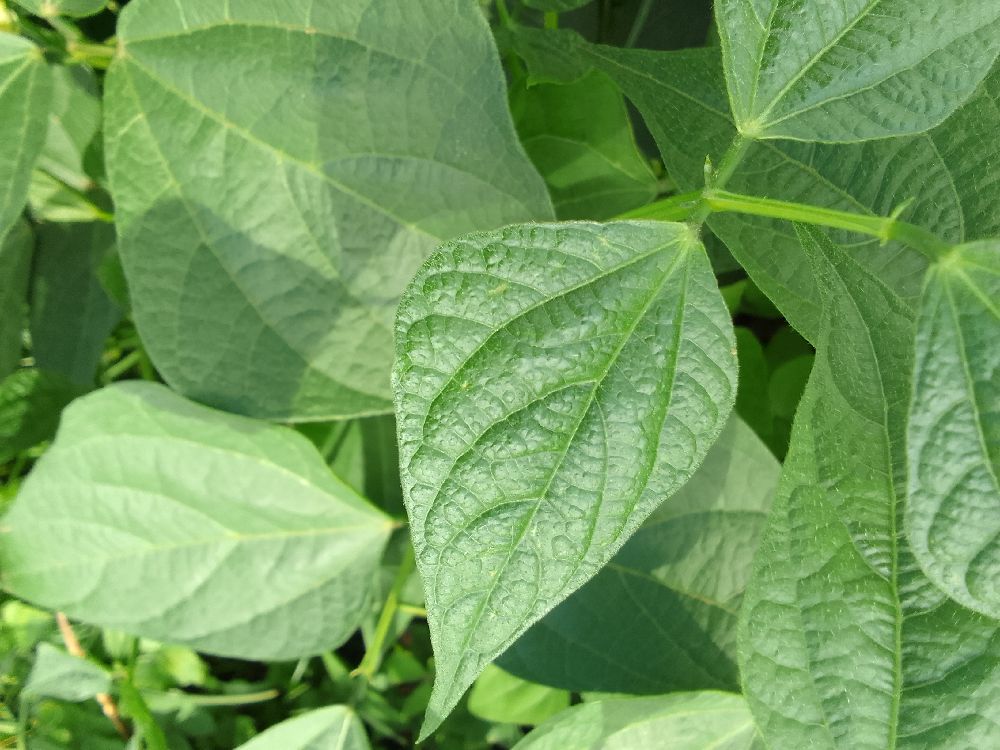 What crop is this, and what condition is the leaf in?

common bean, healthy
